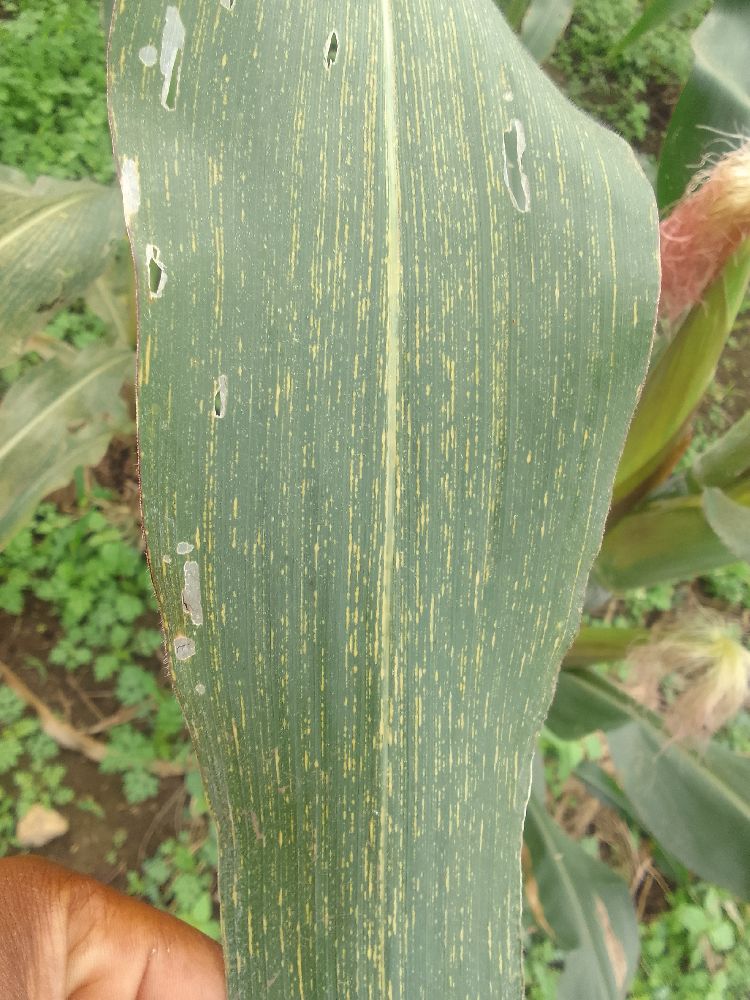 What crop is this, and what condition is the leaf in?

maize, maize streak virus
